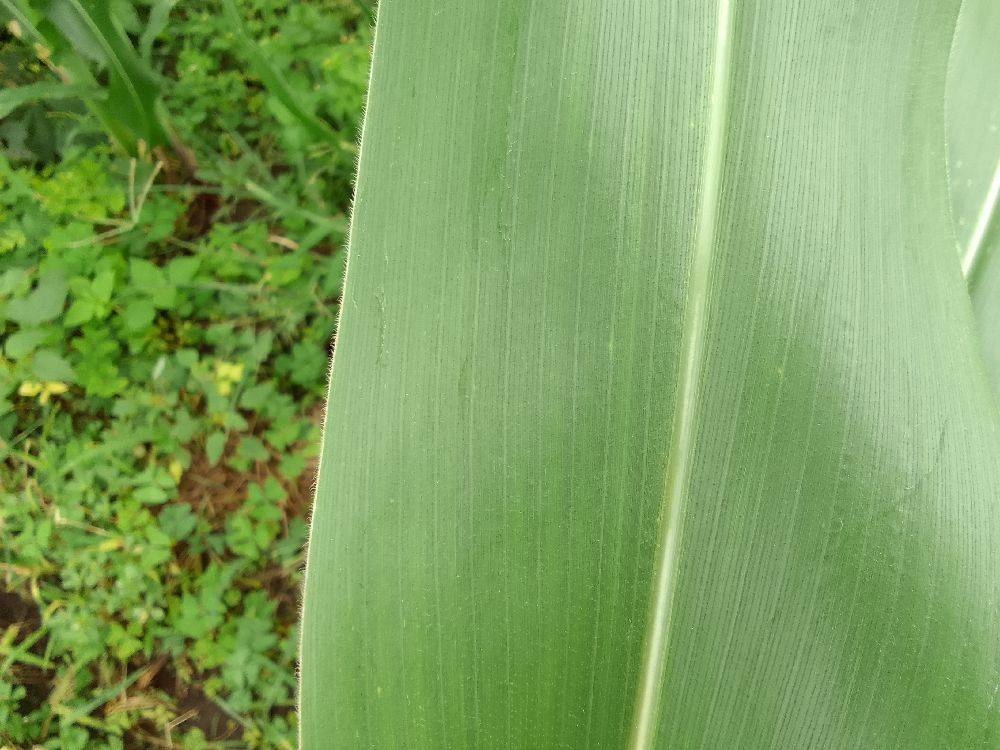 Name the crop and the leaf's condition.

maize, healthy
